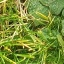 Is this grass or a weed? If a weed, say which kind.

structured weed
